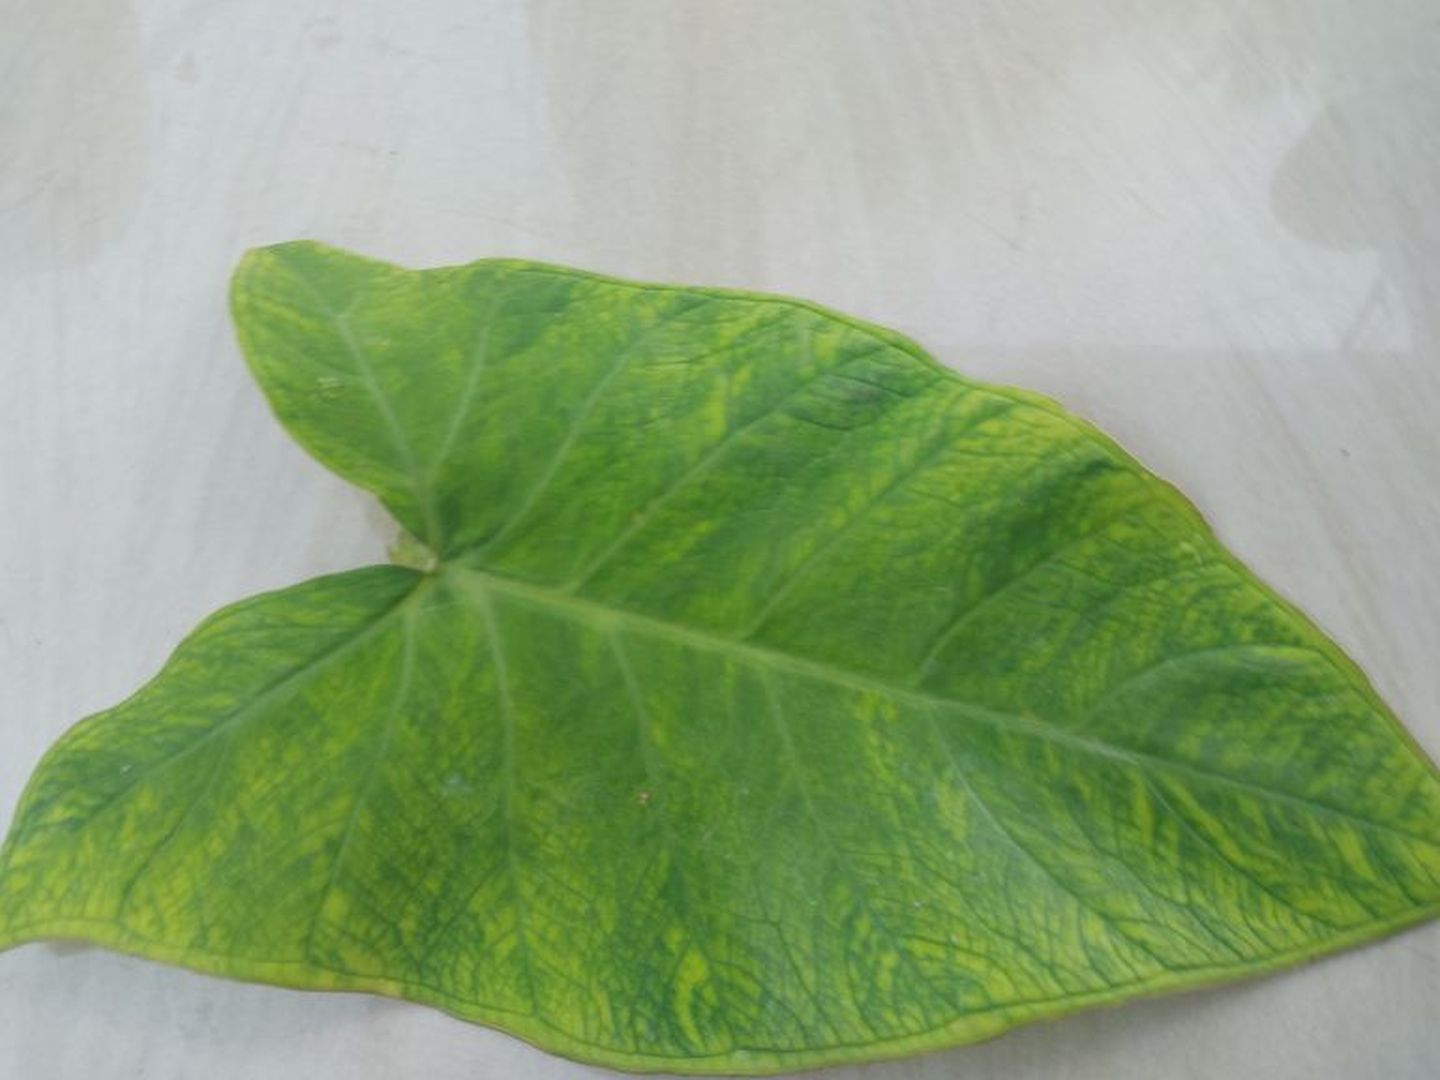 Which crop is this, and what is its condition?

taro, mosaic
